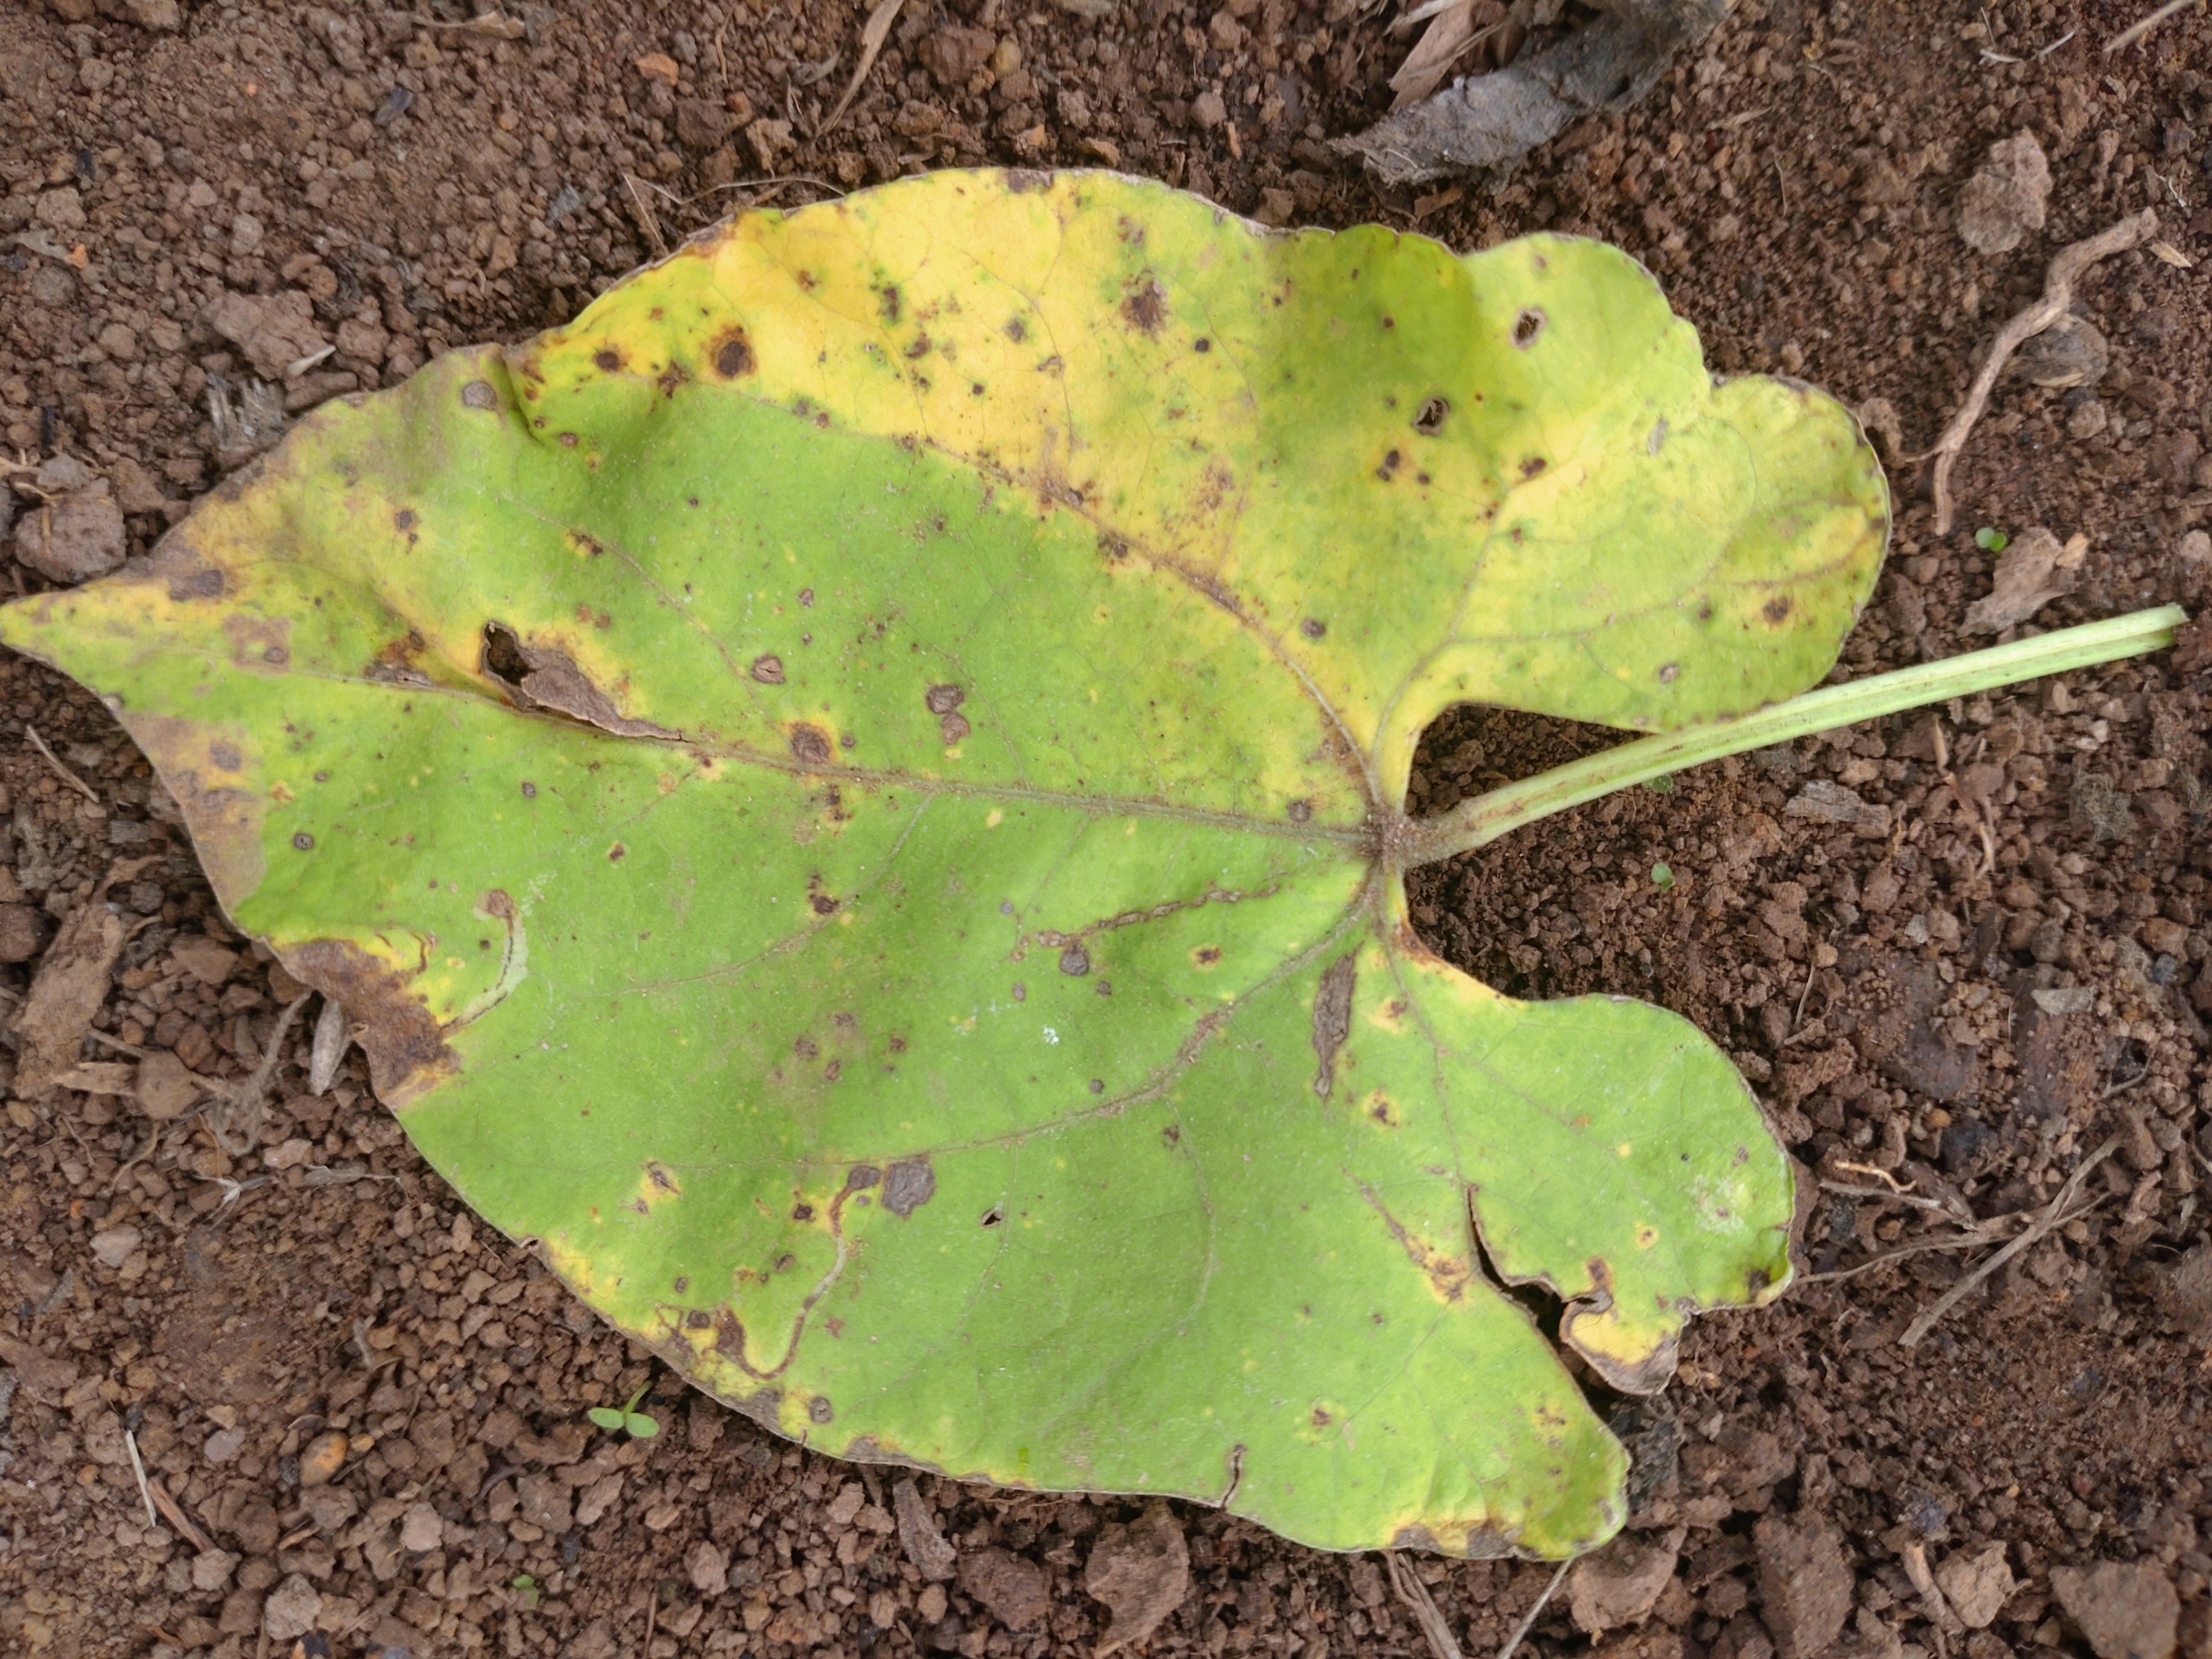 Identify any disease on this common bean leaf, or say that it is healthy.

rust
